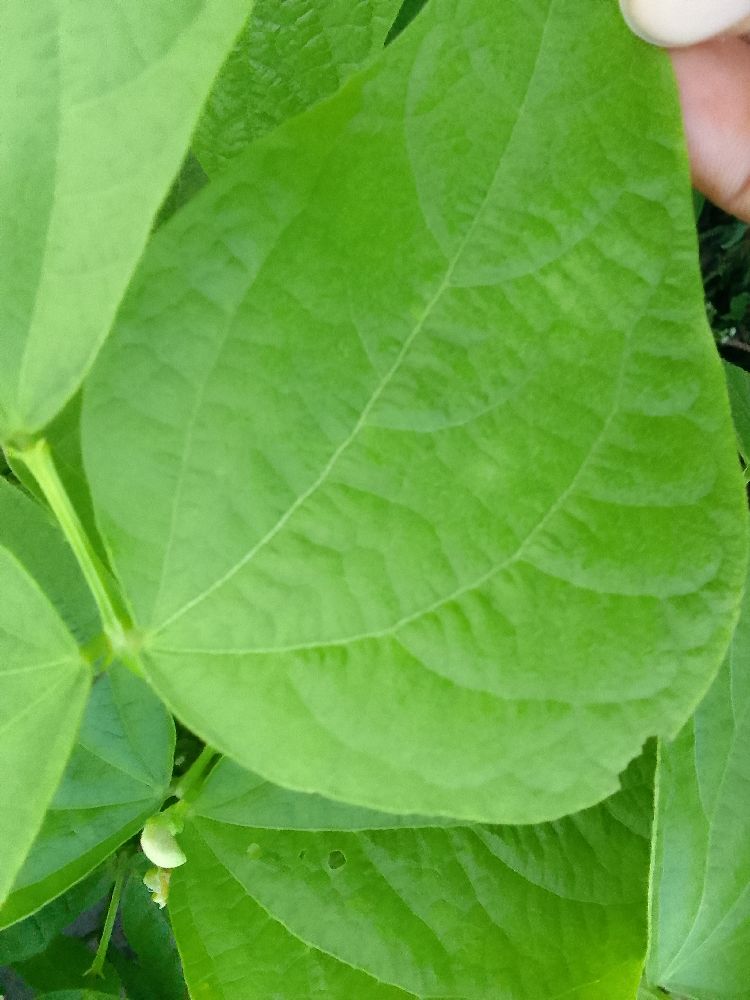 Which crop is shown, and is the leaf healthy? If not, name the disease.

common bean, healthy
